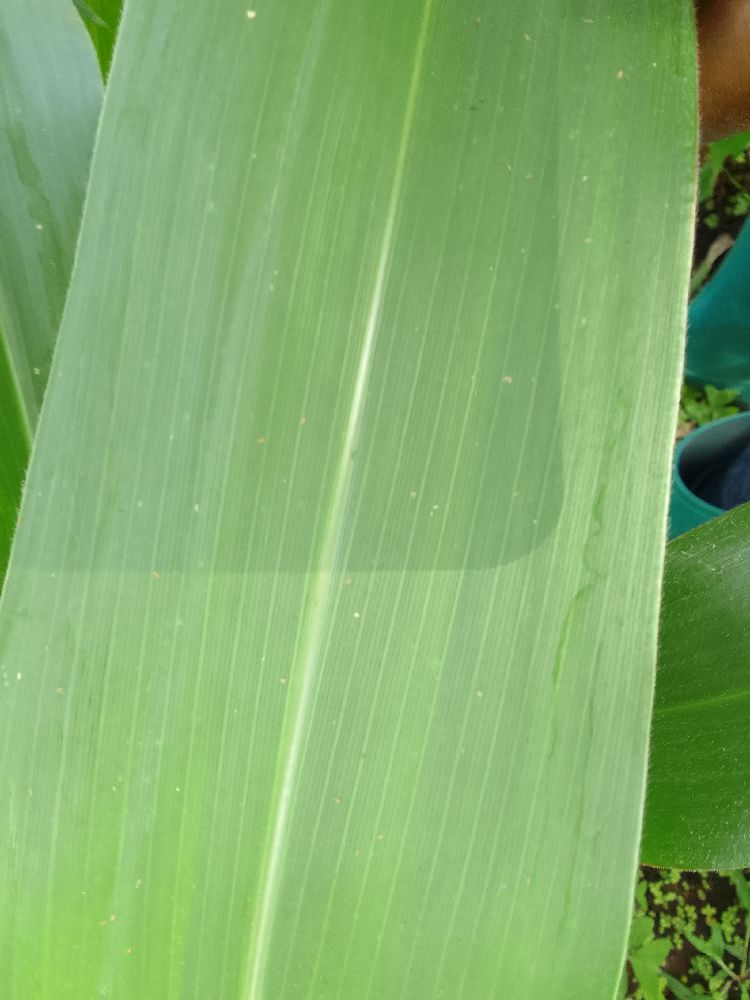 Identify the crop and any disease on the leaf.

maize, healthy
